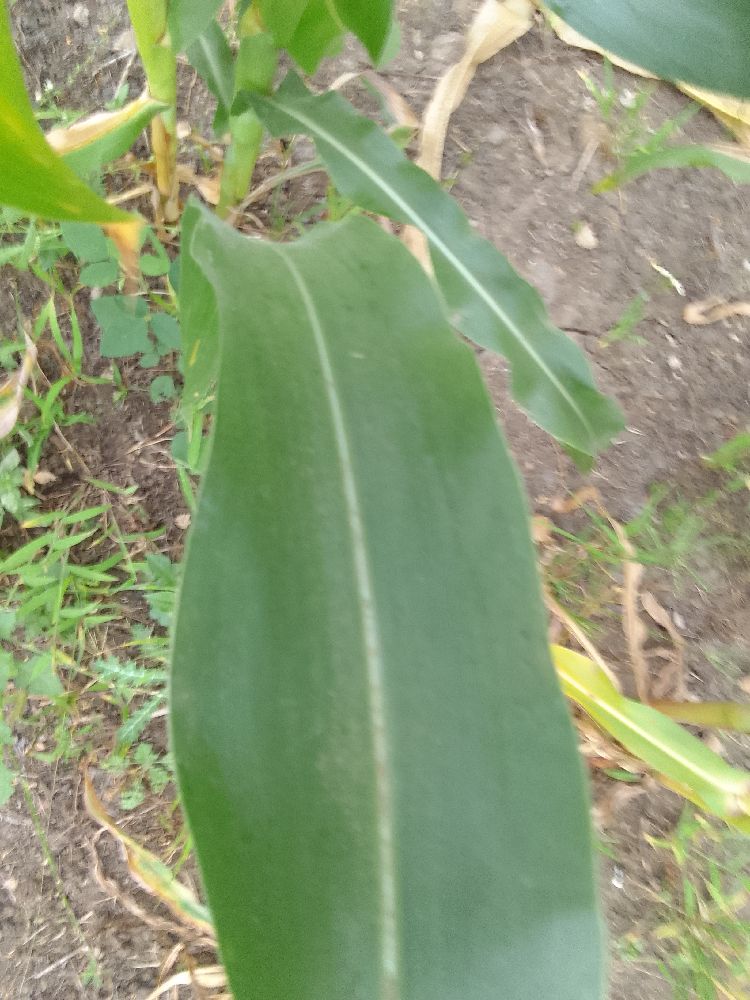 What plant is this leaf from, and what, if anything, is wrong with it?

maize, healthy
